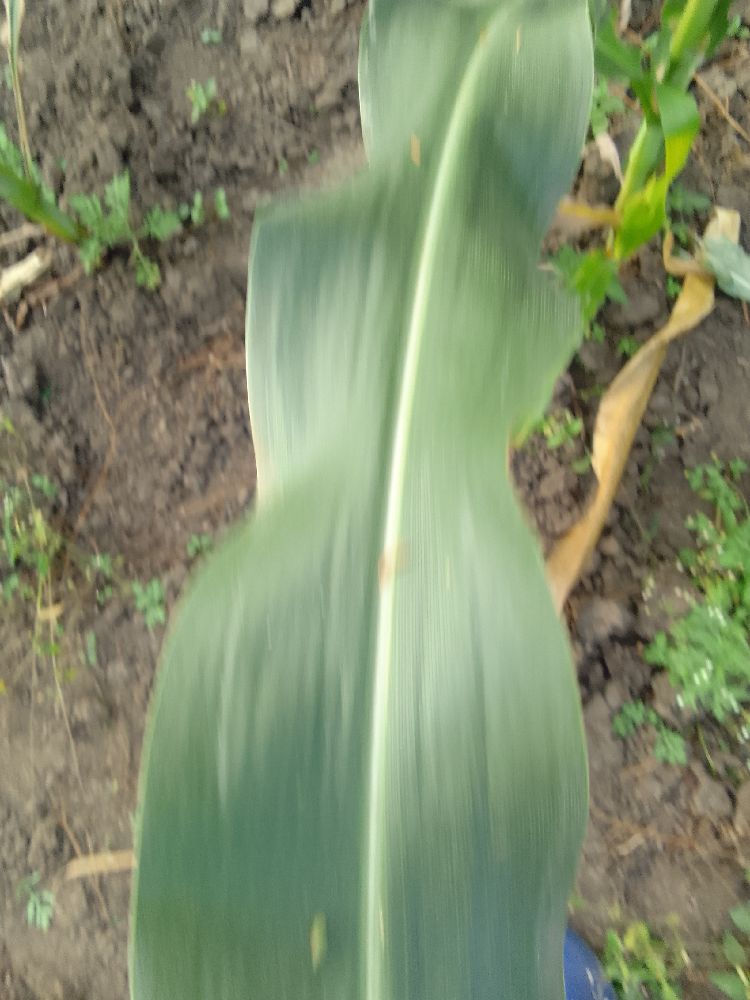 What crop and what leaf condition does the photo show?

maize, healthy
